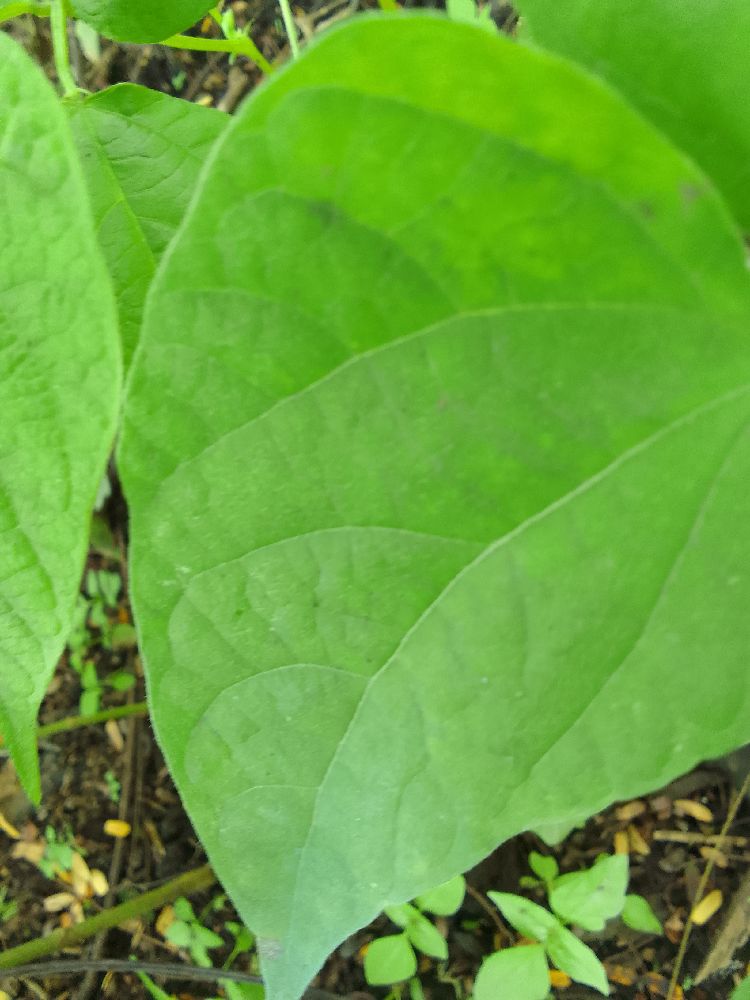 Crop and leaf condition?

common bean, healthy
